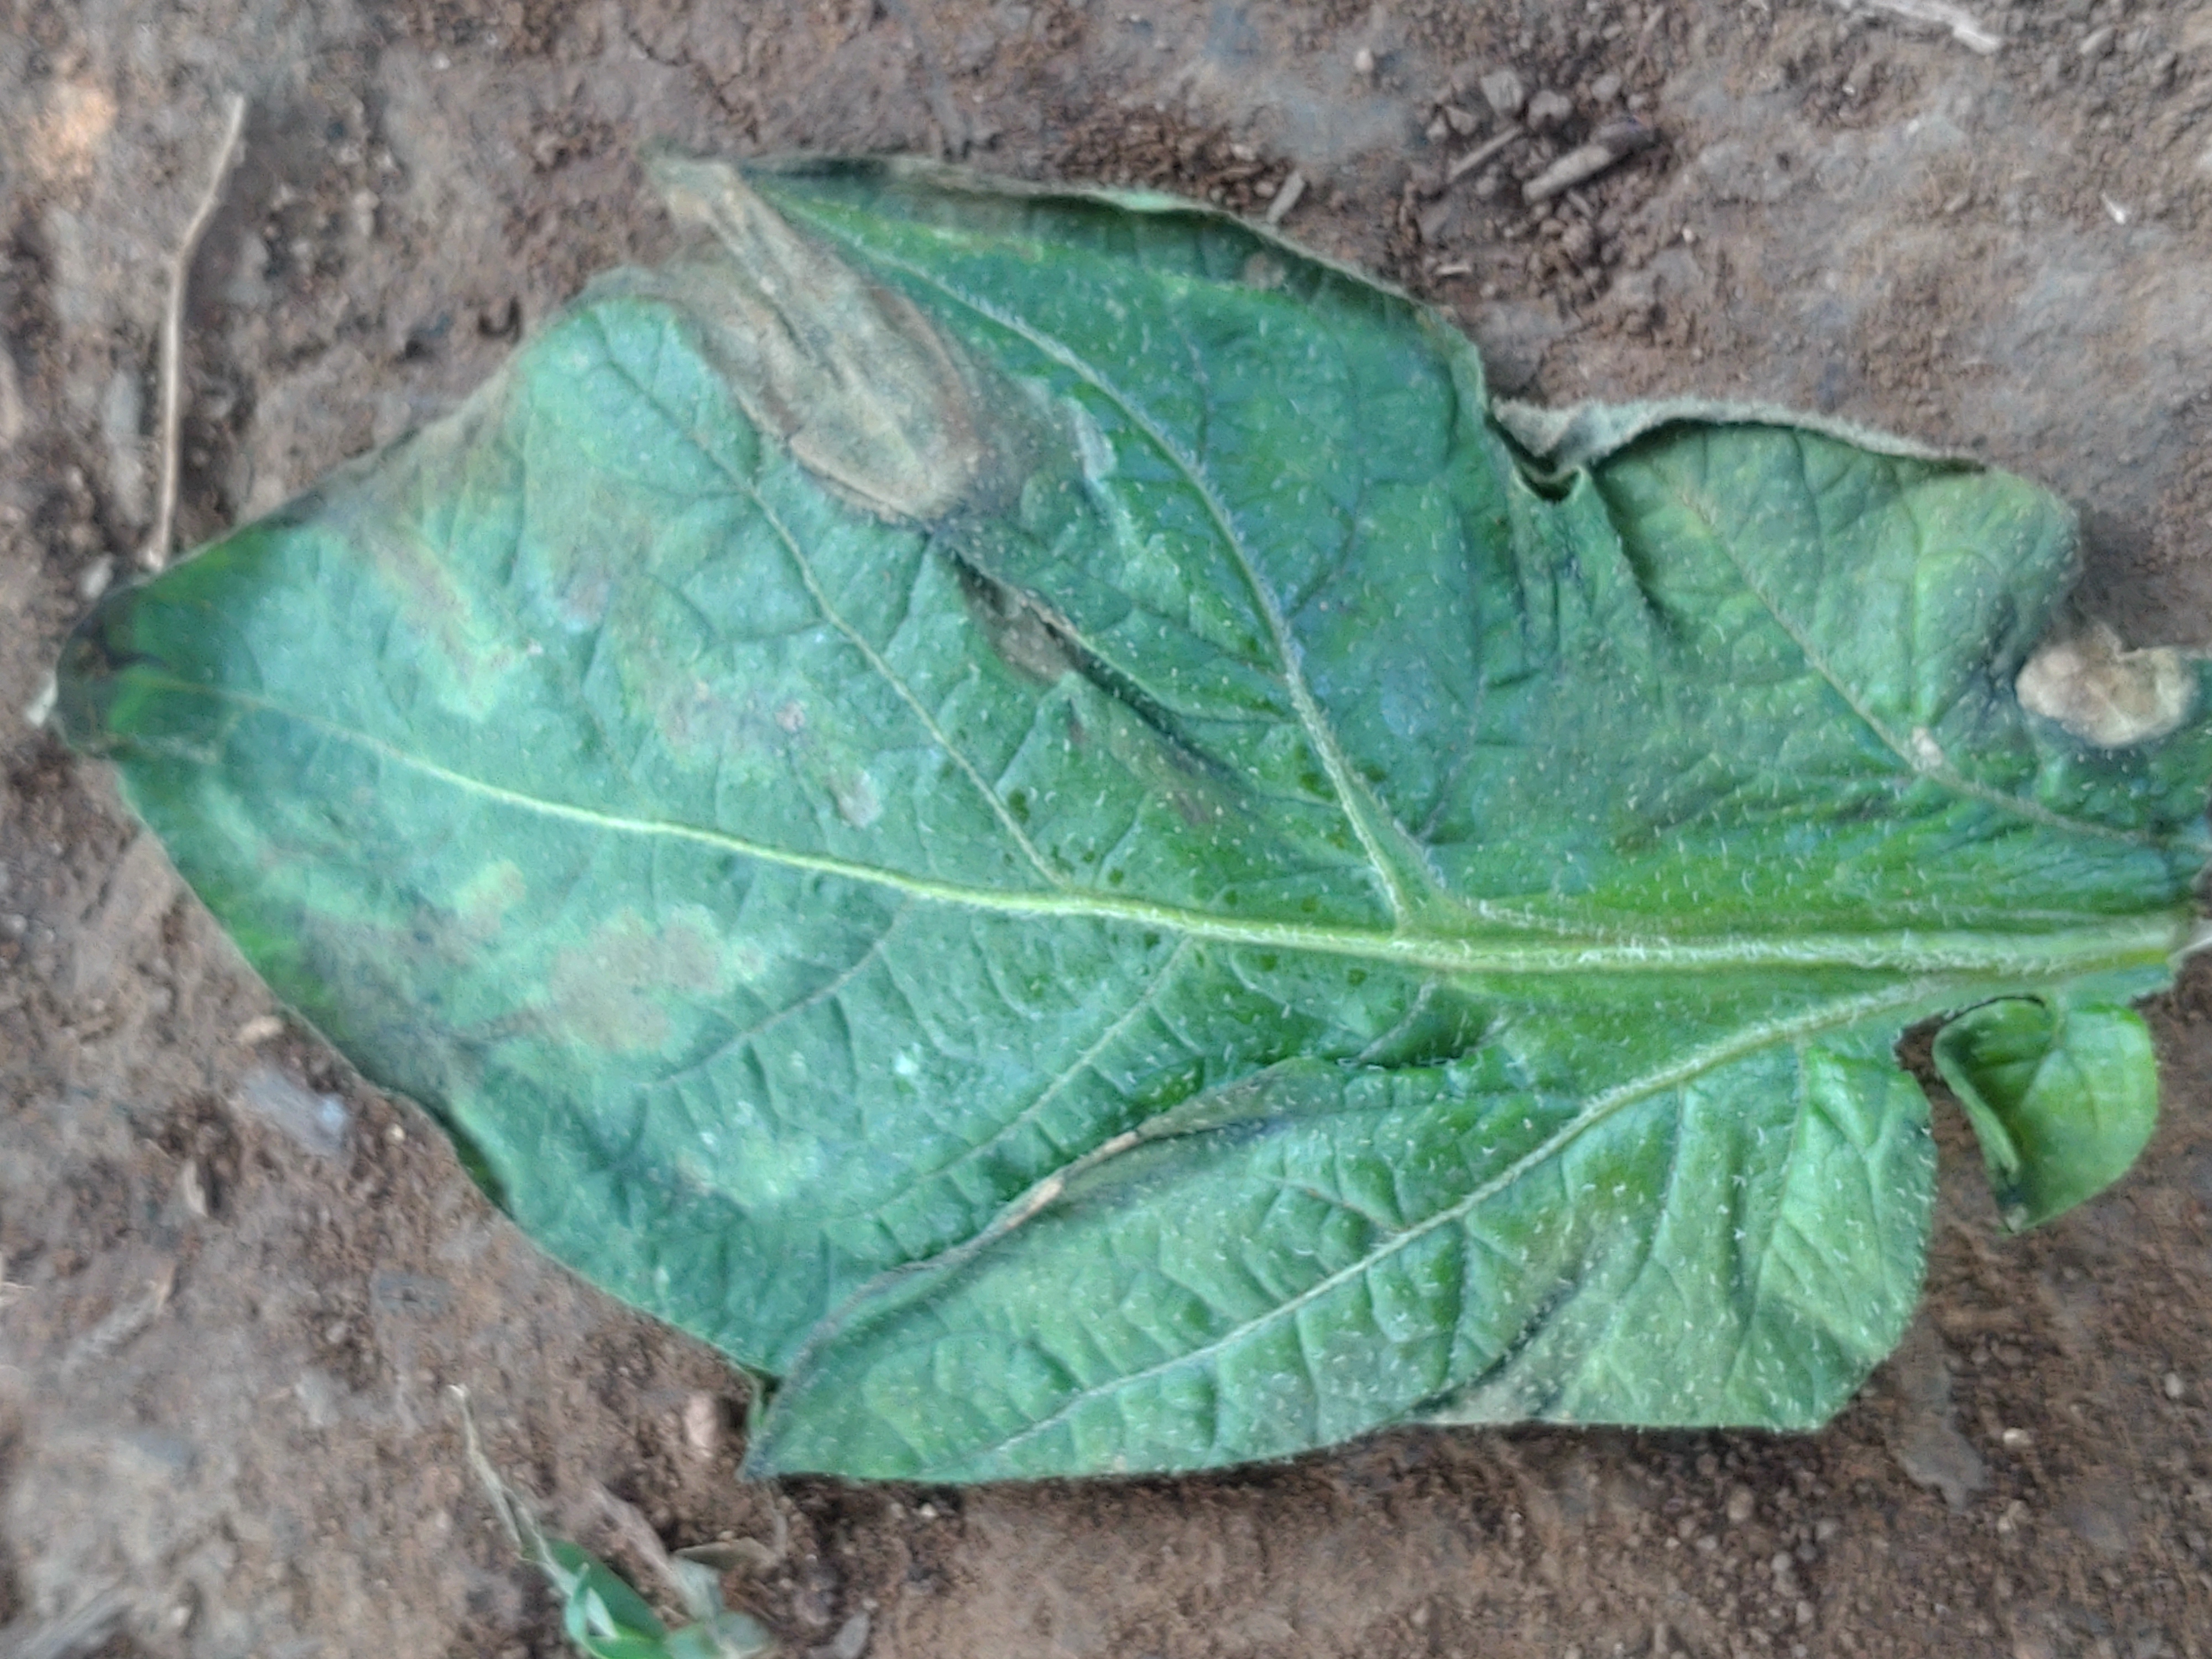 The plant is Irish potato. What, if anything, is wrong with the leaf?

early blight
